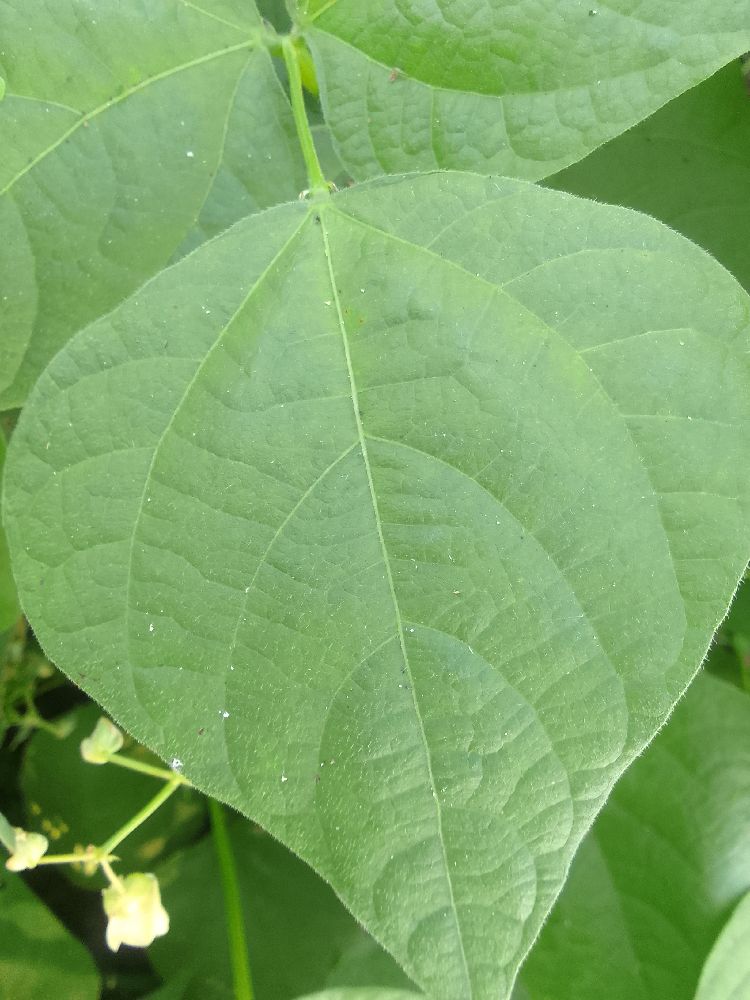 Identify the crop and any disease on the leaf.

common bean, healthy
